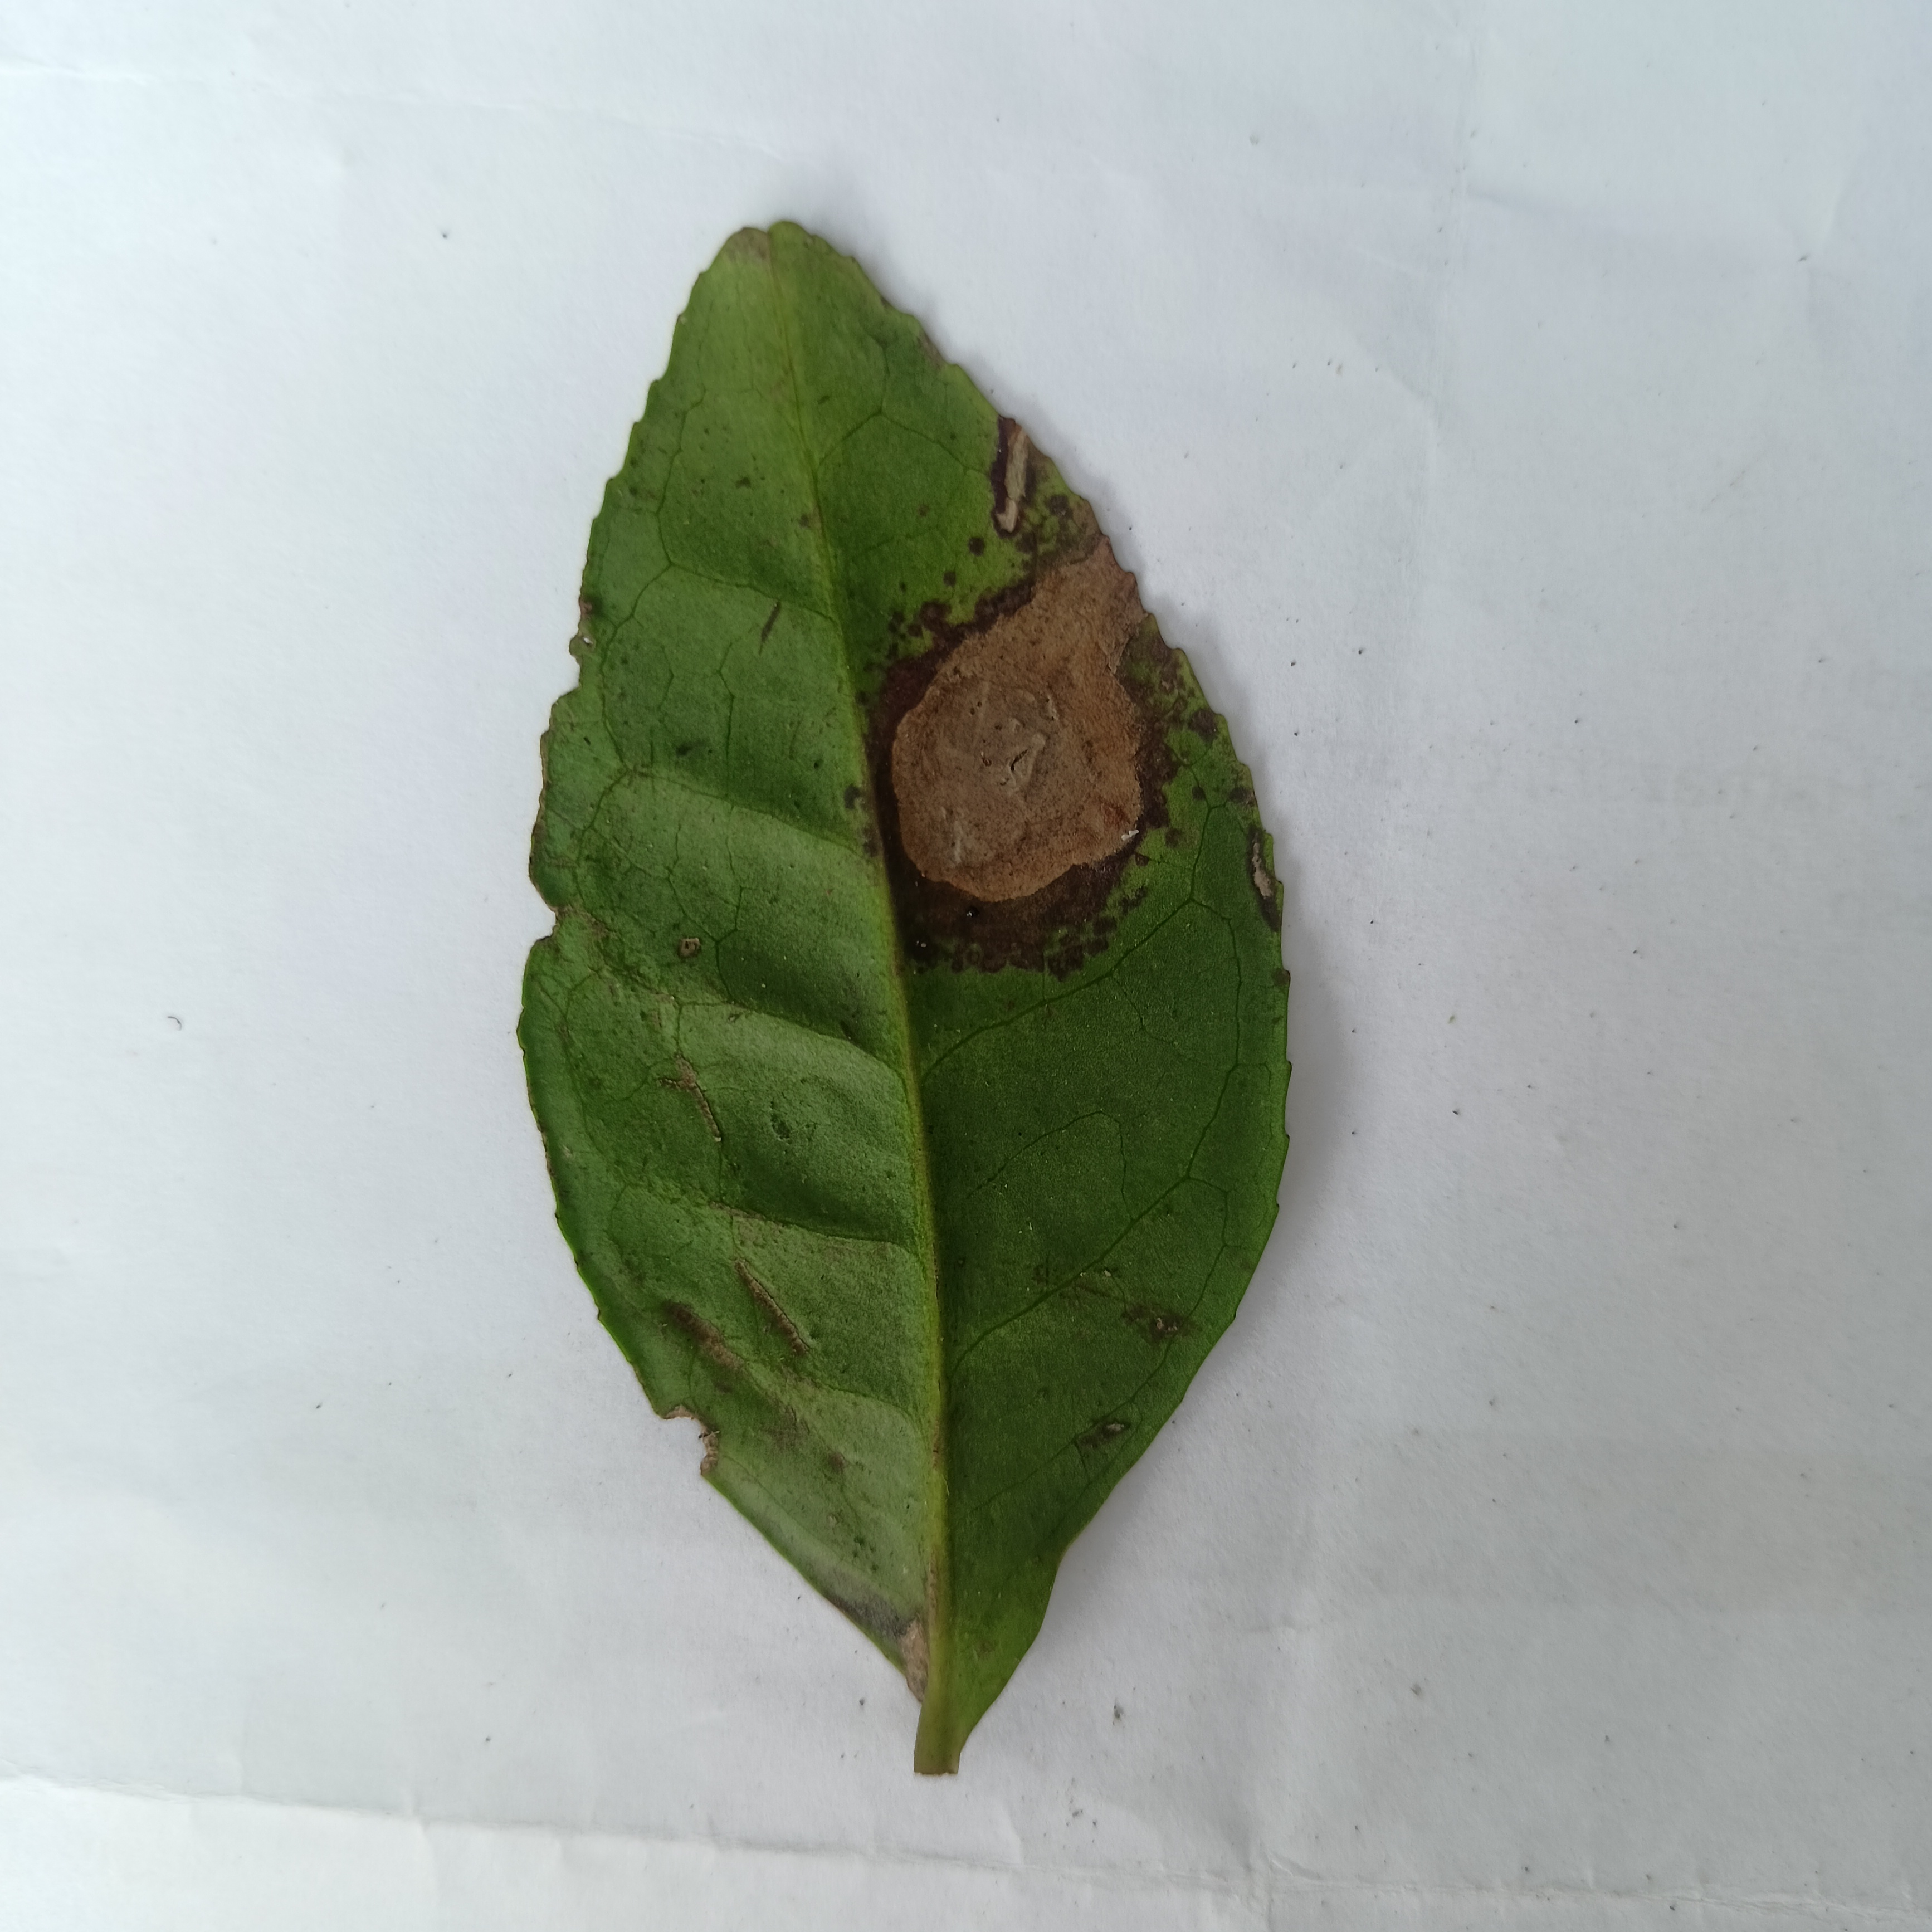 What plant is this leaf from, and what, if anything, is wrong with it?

tea, brown blight
